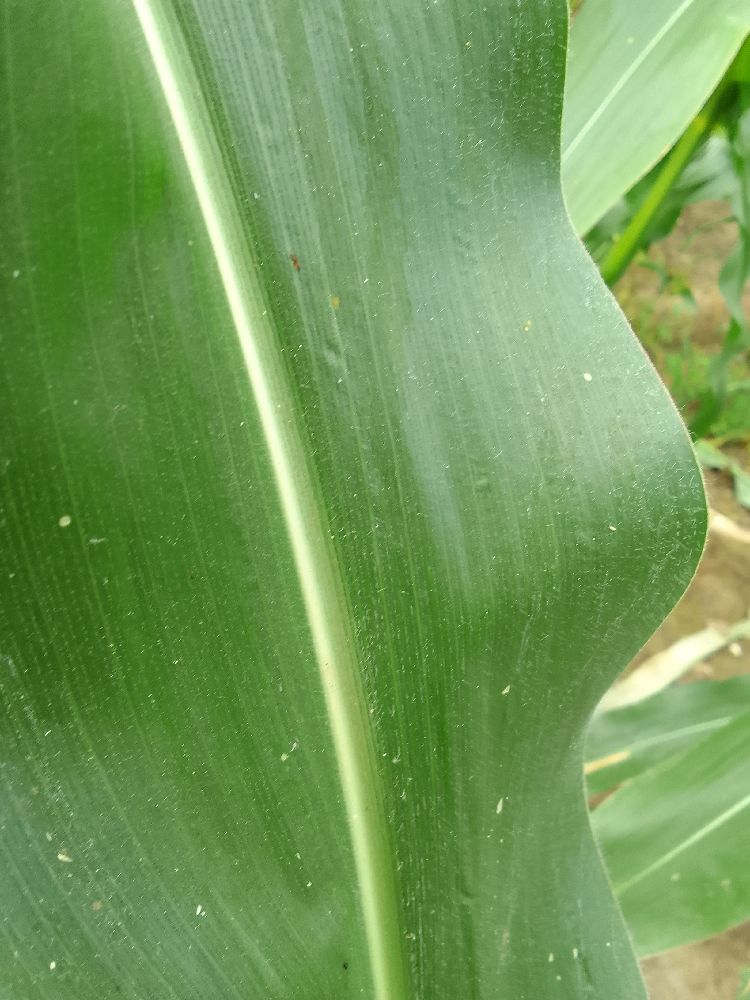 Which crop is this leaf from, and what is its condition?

maize, healthy
